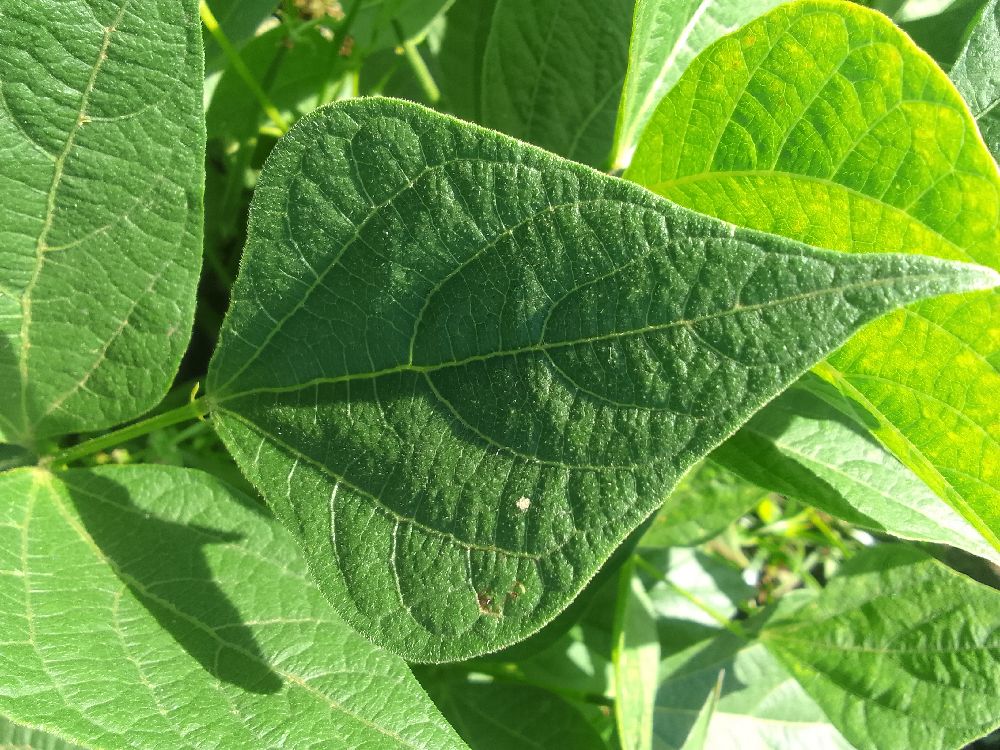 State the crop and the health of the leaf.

common bean, healthy
